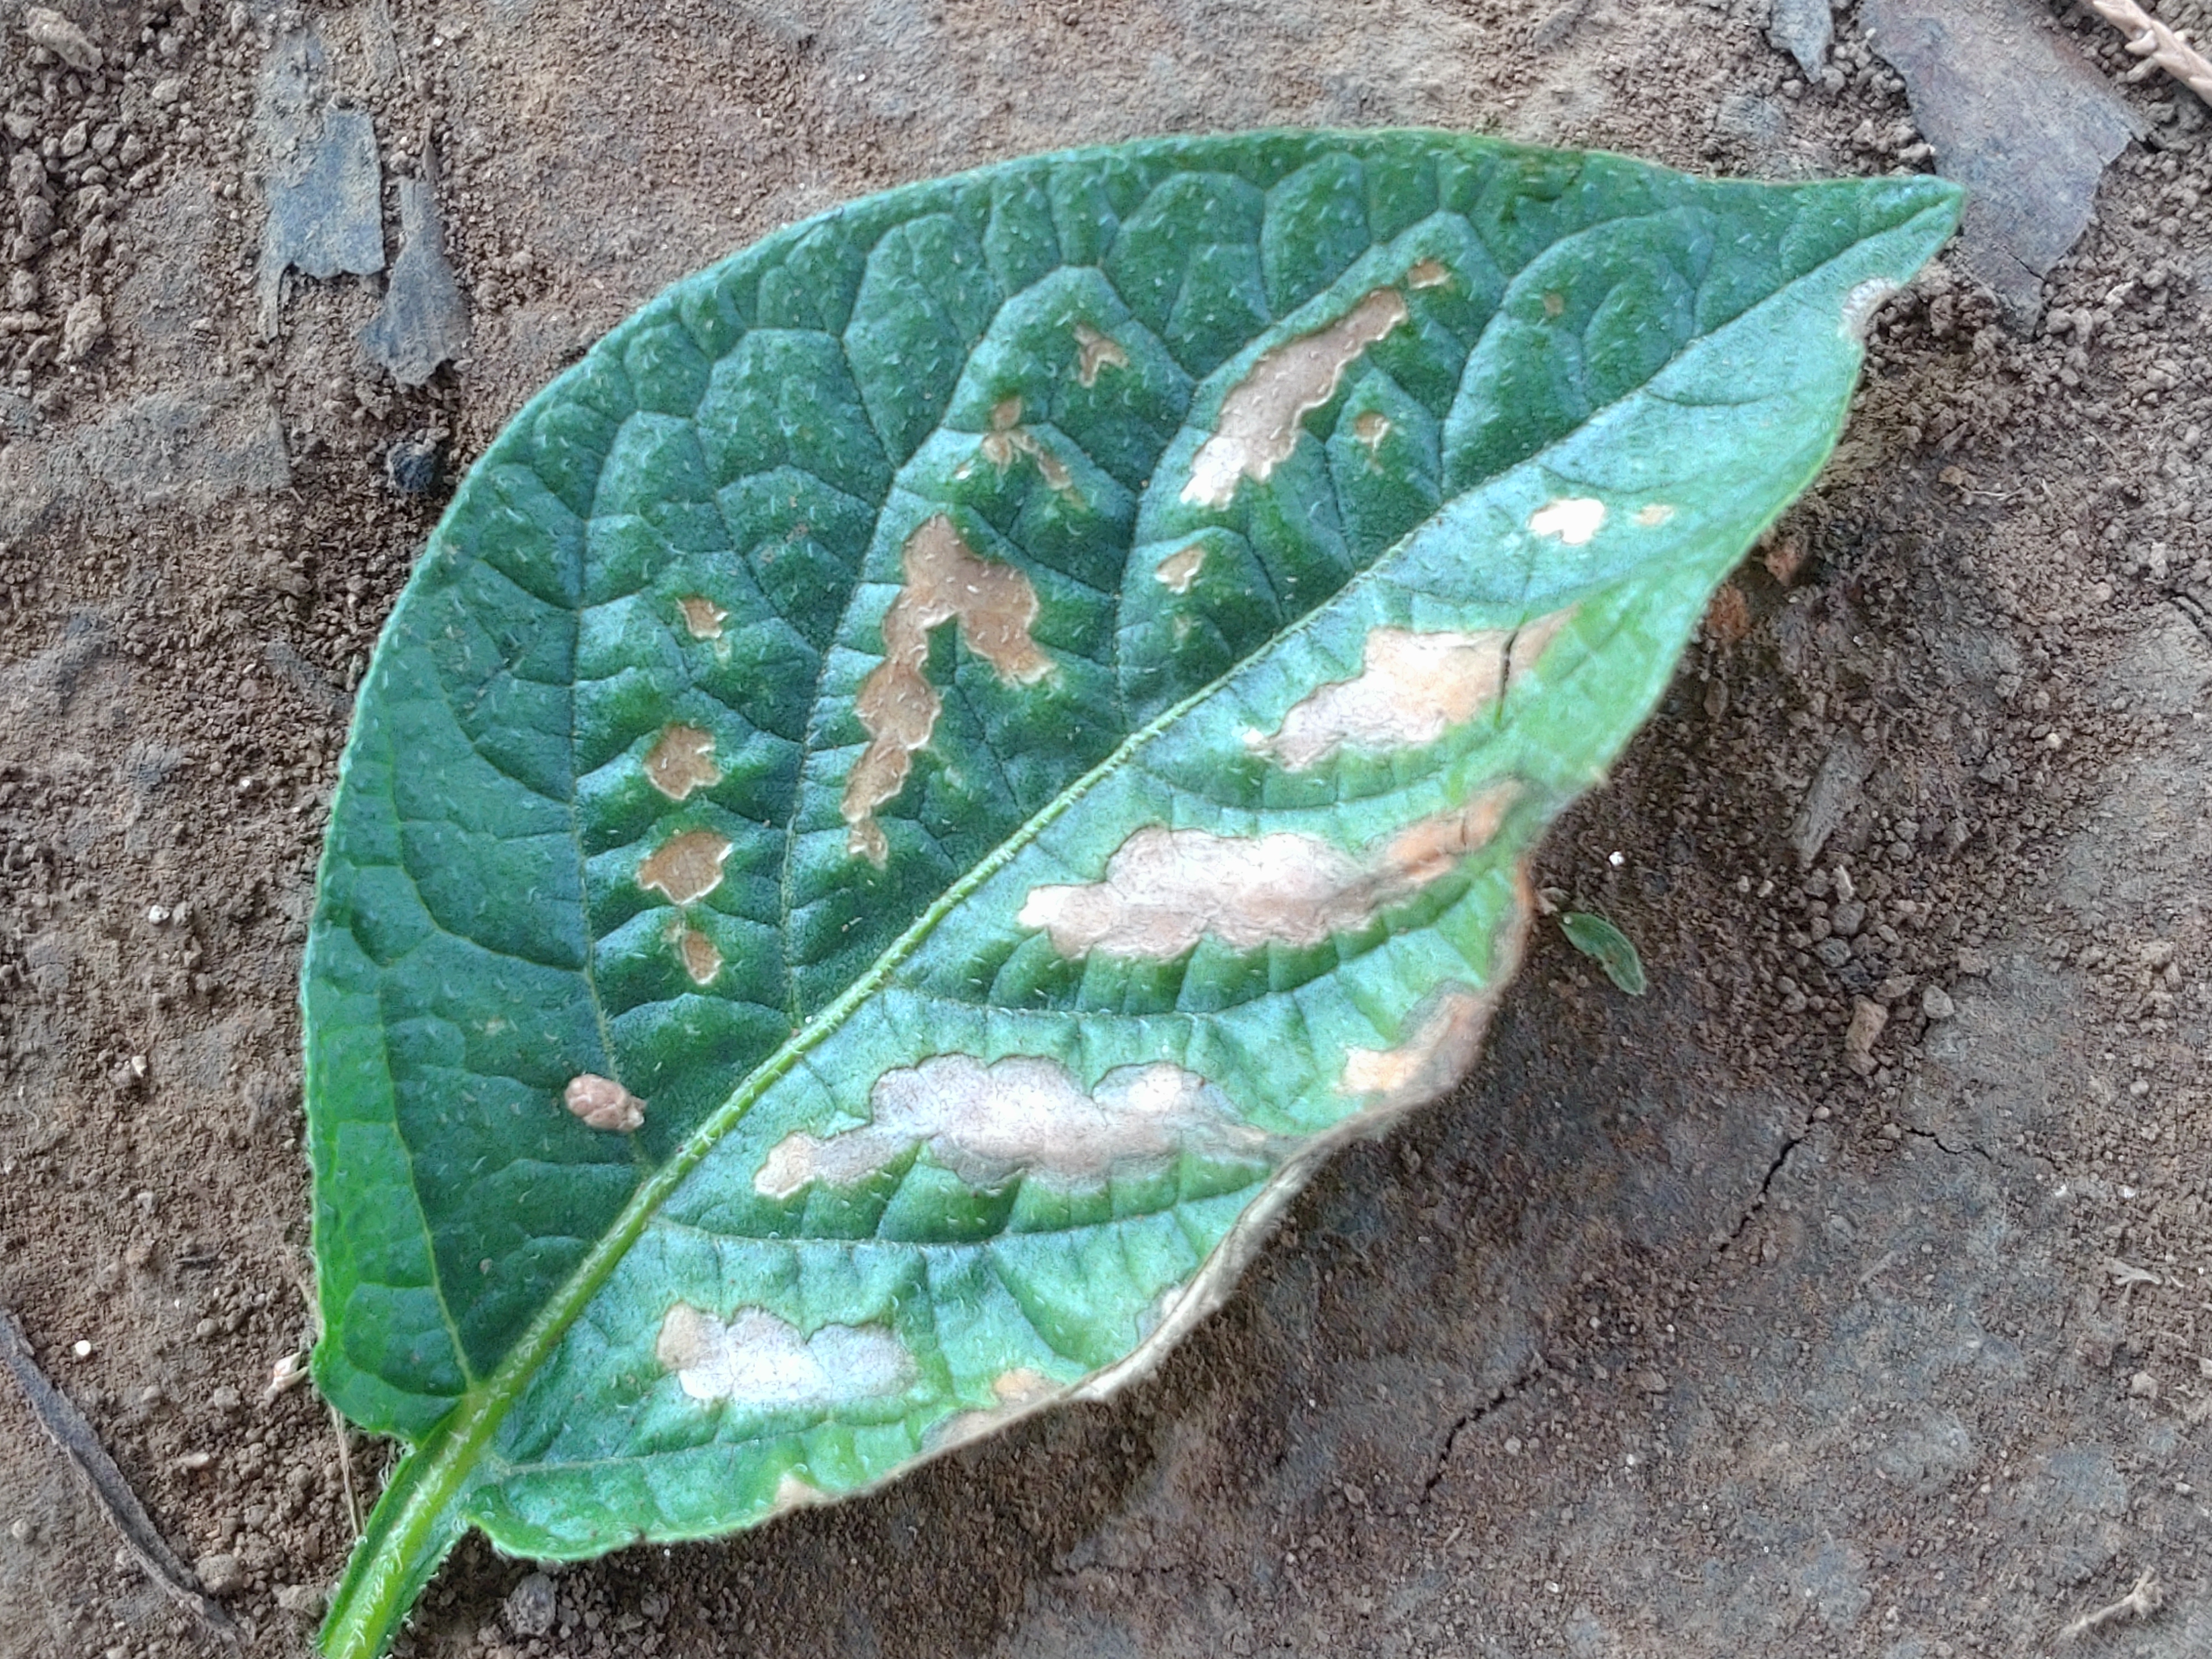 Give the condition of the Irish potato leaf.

early blight
